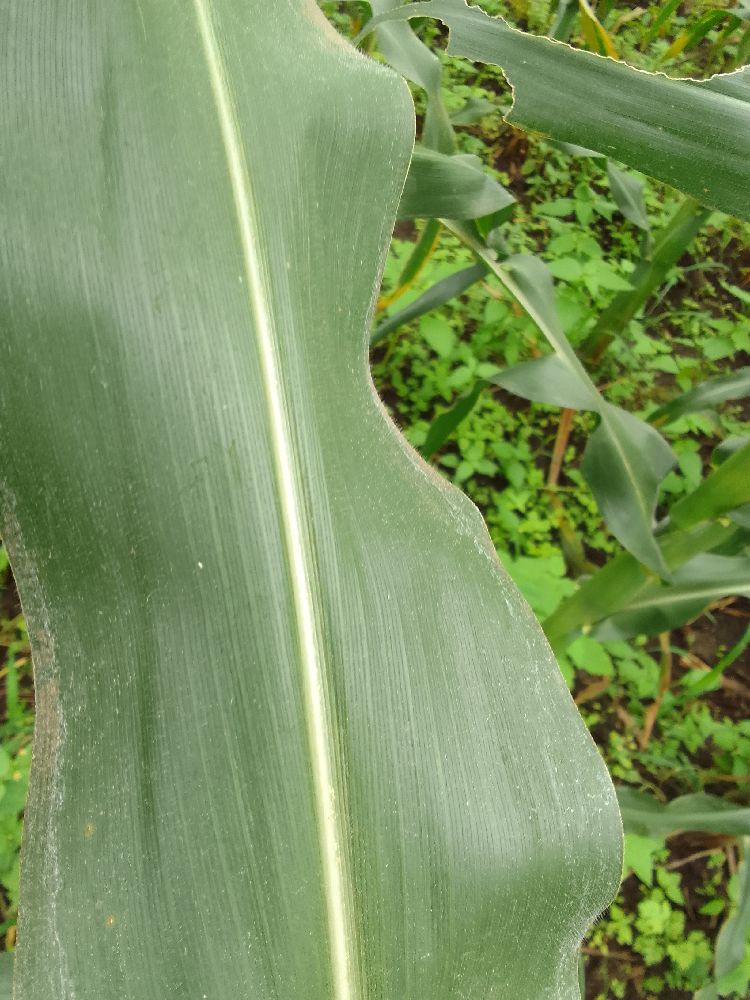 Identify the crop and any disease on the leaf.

maize, healthy
